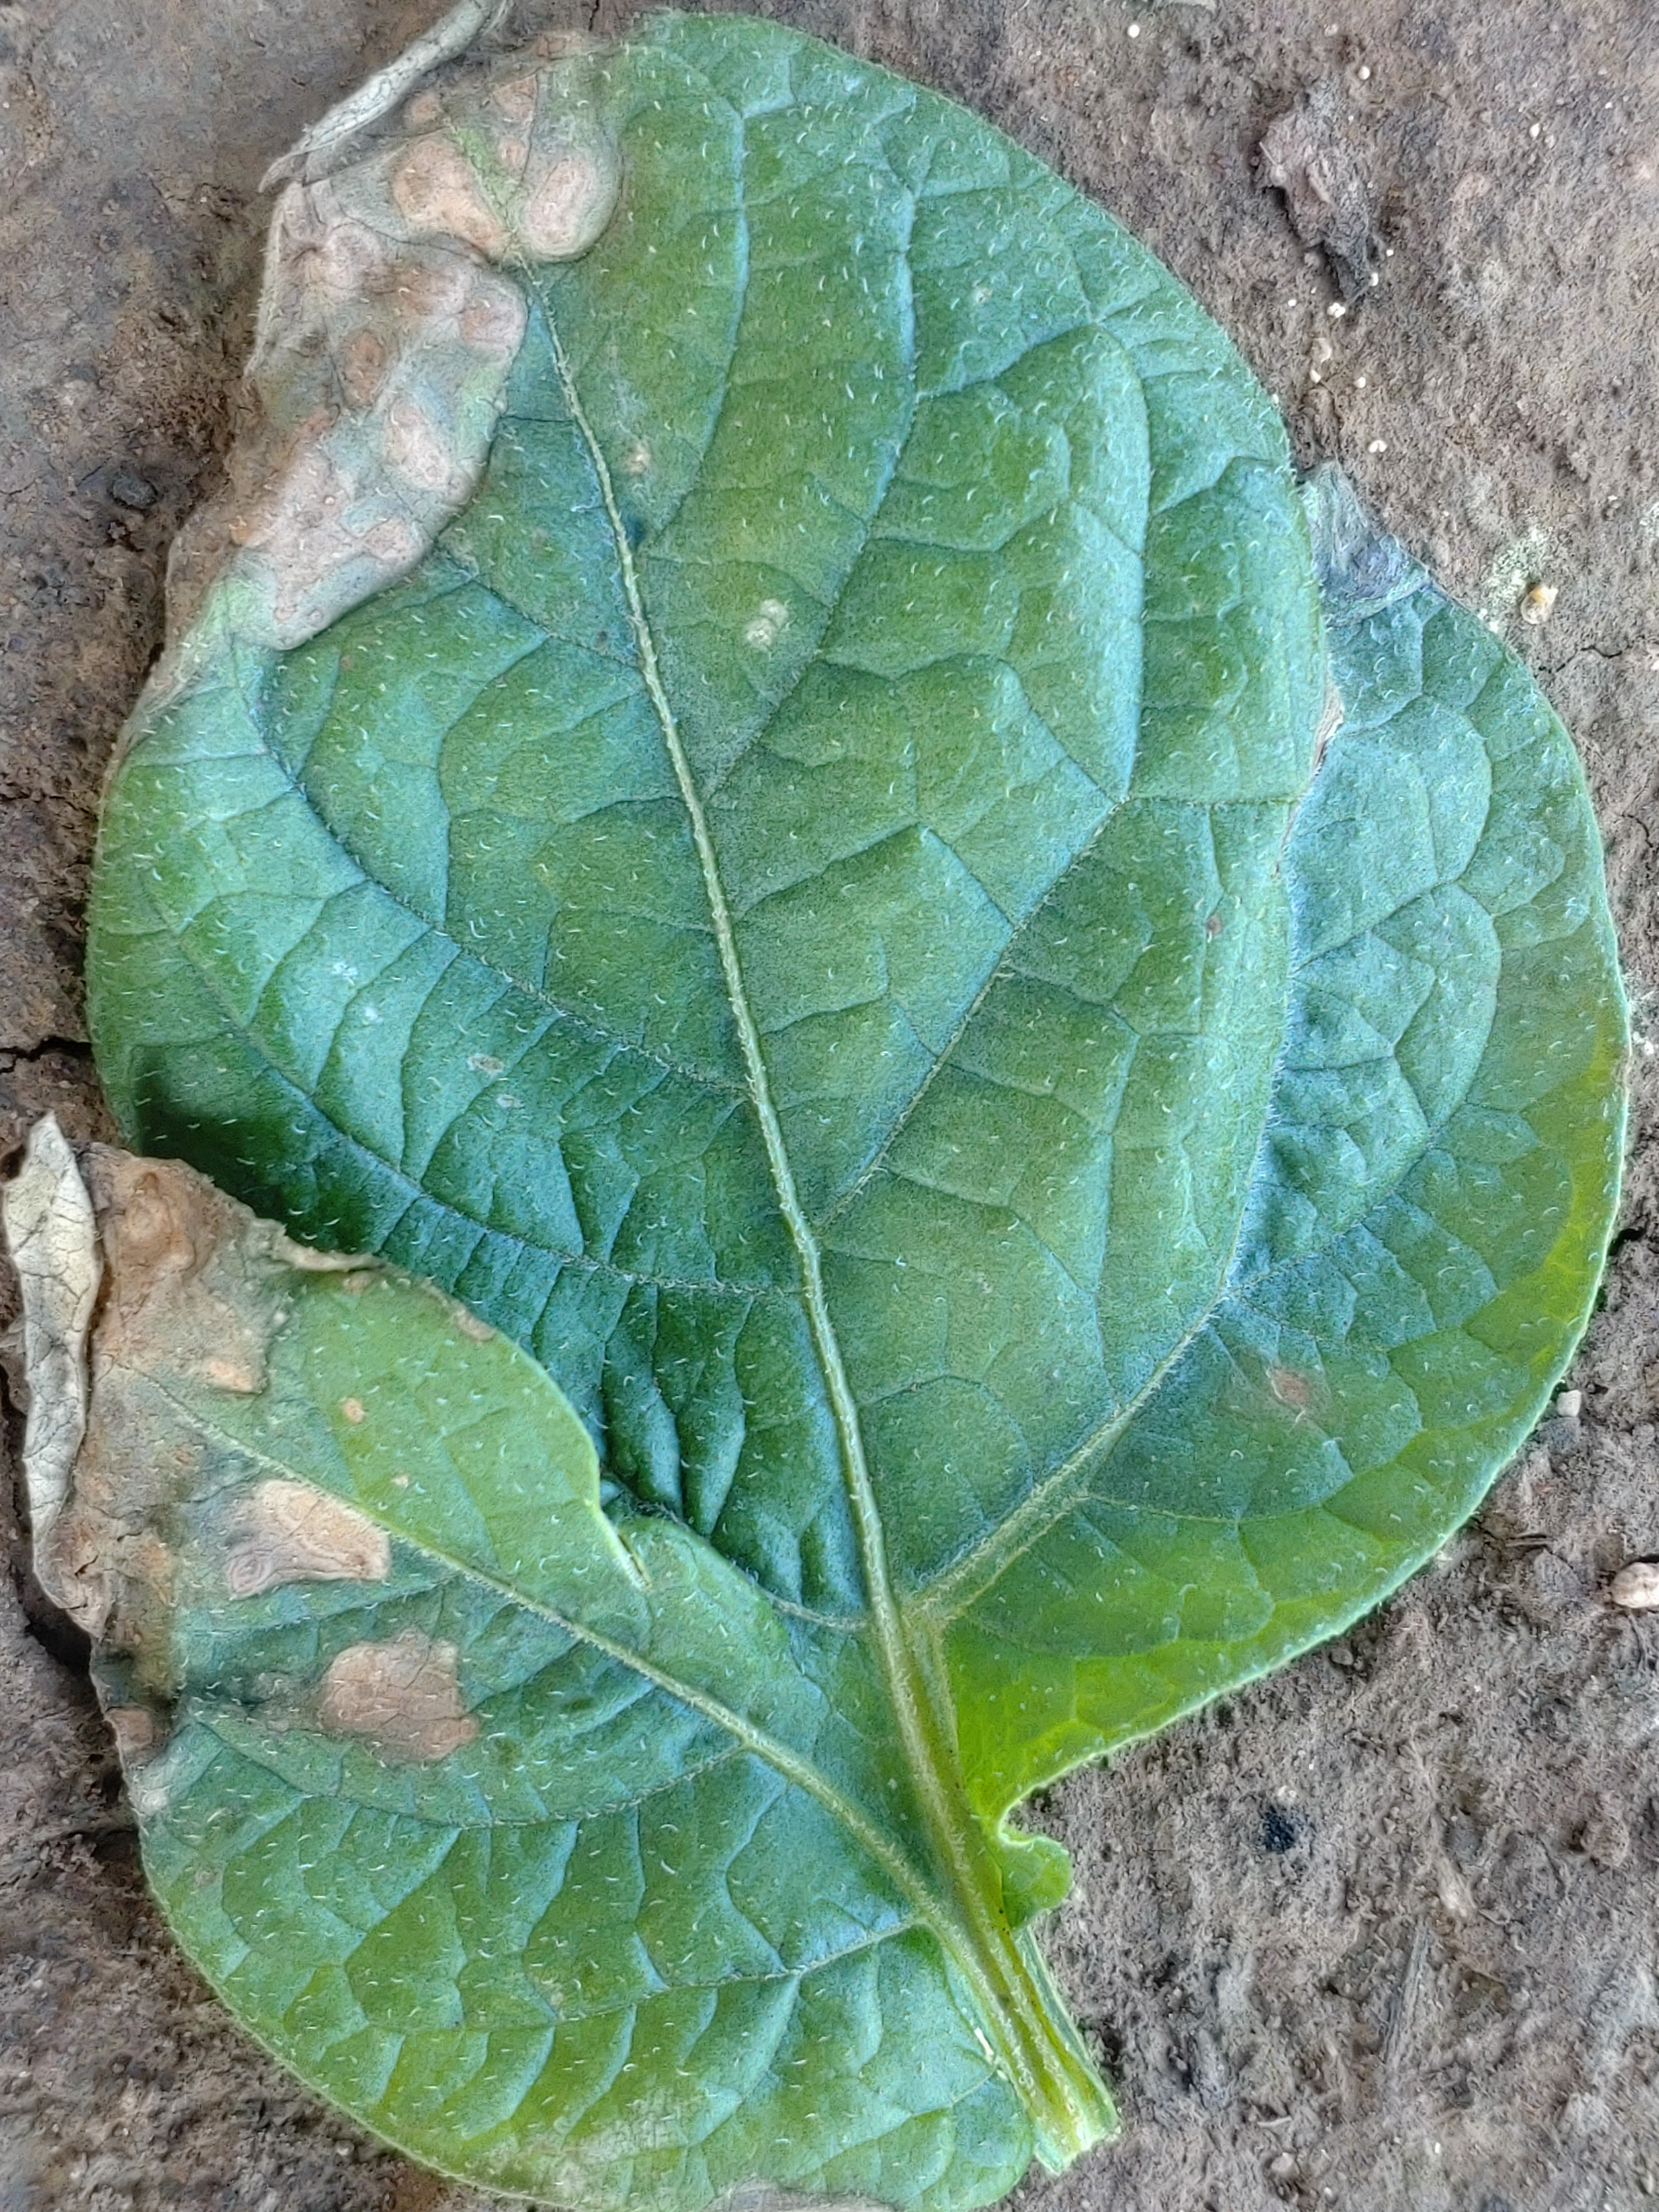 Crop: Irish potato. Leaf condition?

early blight
